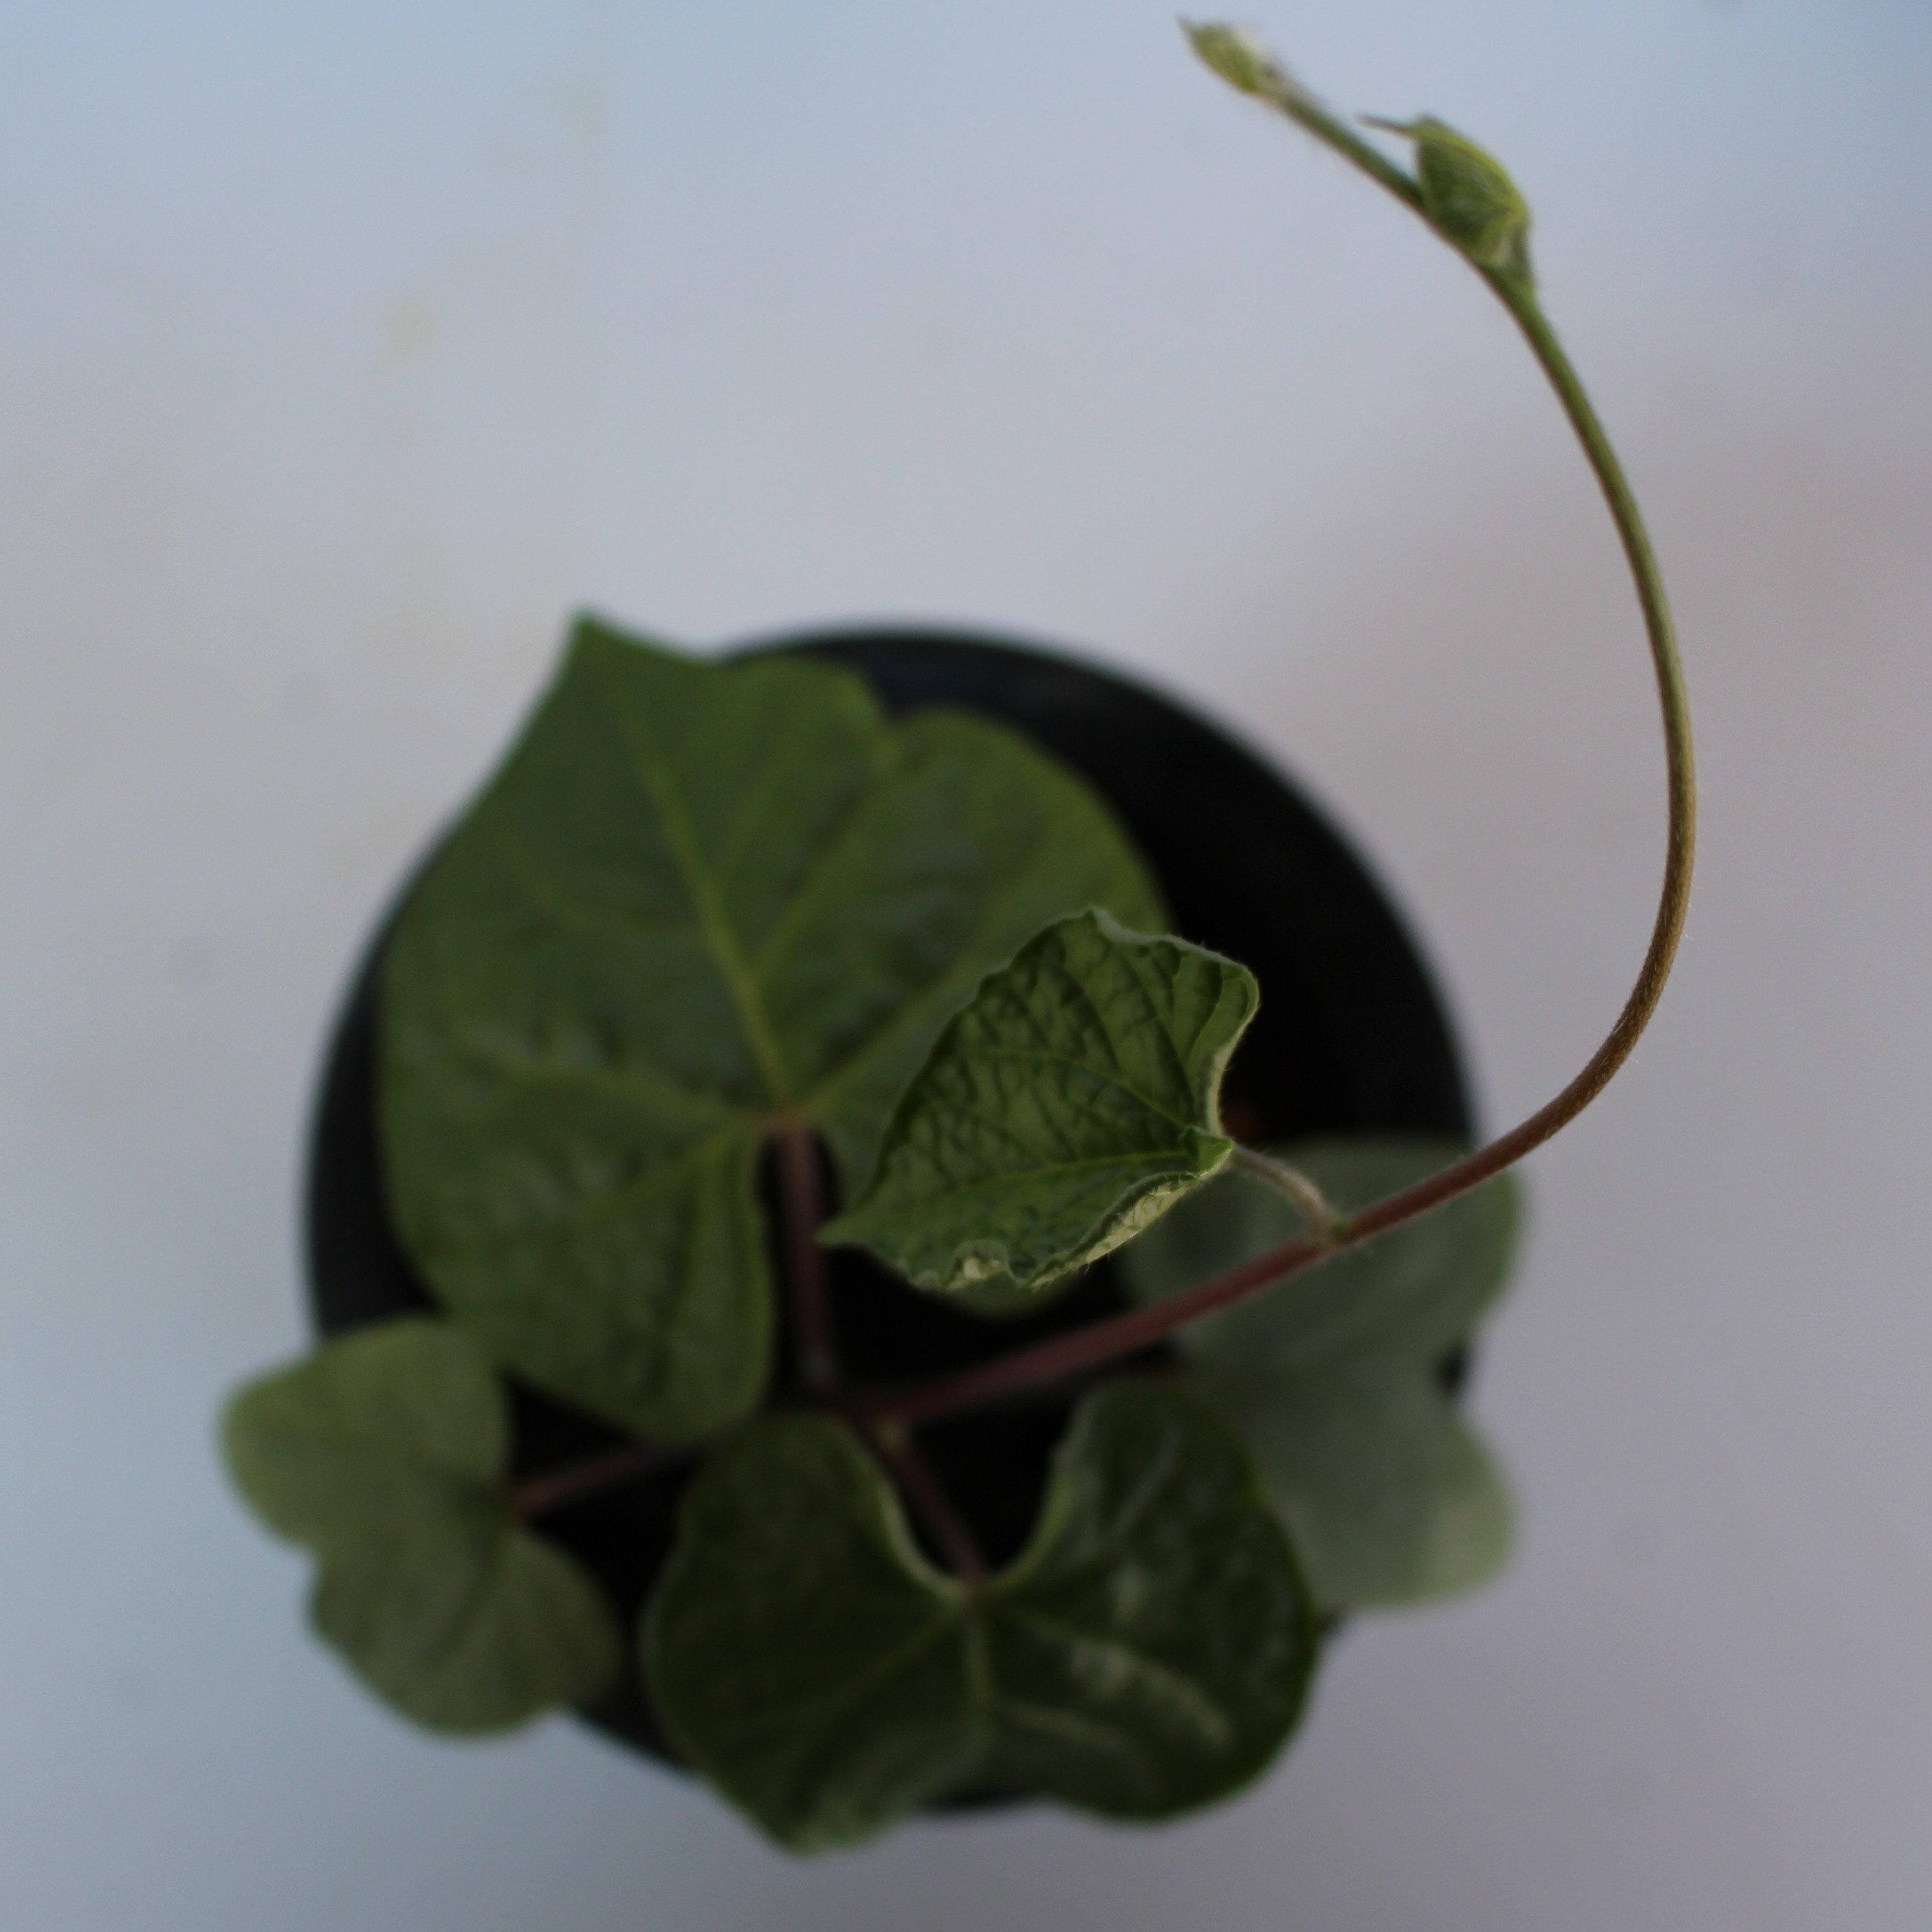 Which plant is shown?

Convolvulus arvensis
